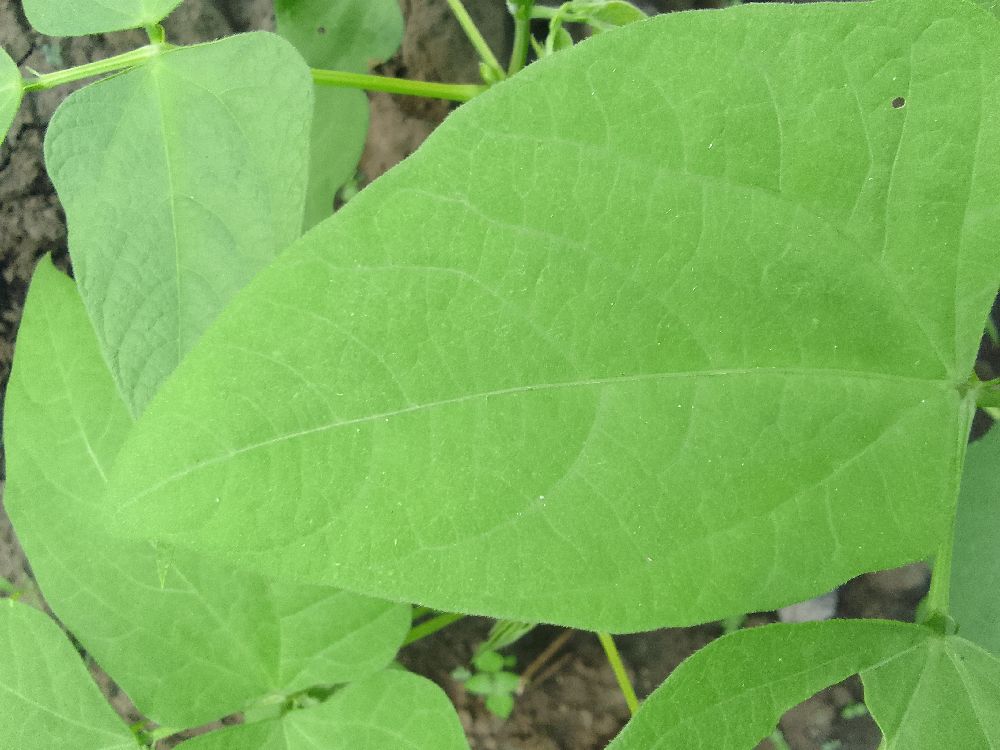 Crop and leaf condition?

common bean, healthy
